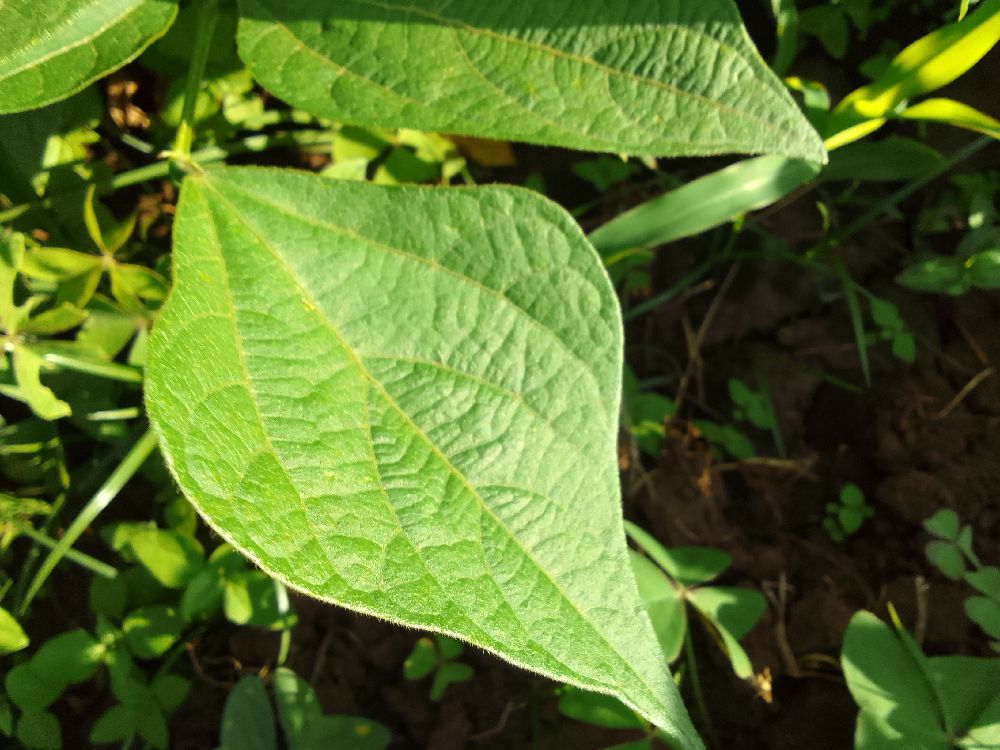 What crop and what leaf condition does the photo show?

common bean, healthy
